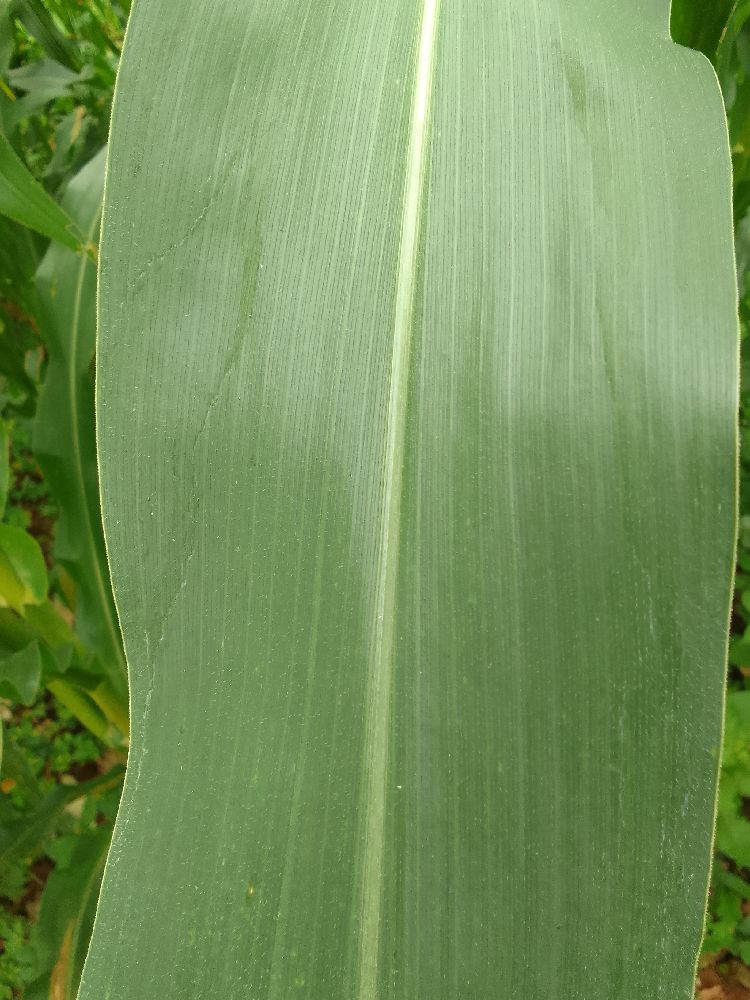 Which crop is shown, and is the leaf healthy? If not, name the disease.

maize, healthy
